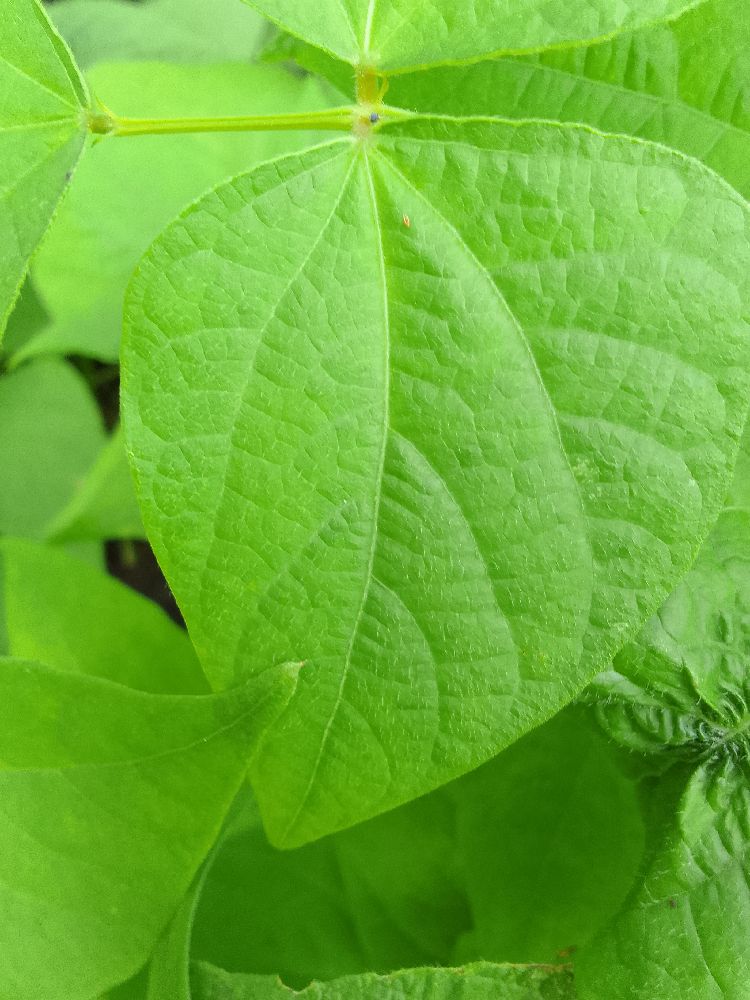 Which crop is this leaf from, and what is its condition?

common bean, healthy
